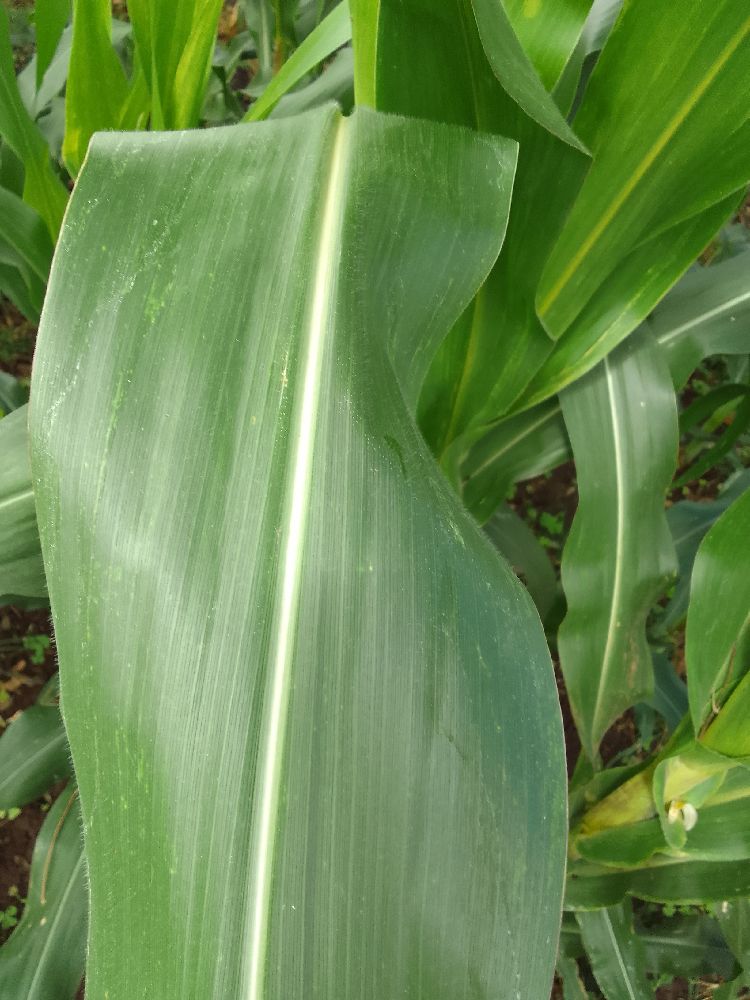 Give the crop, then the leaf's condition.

maize, healthy
